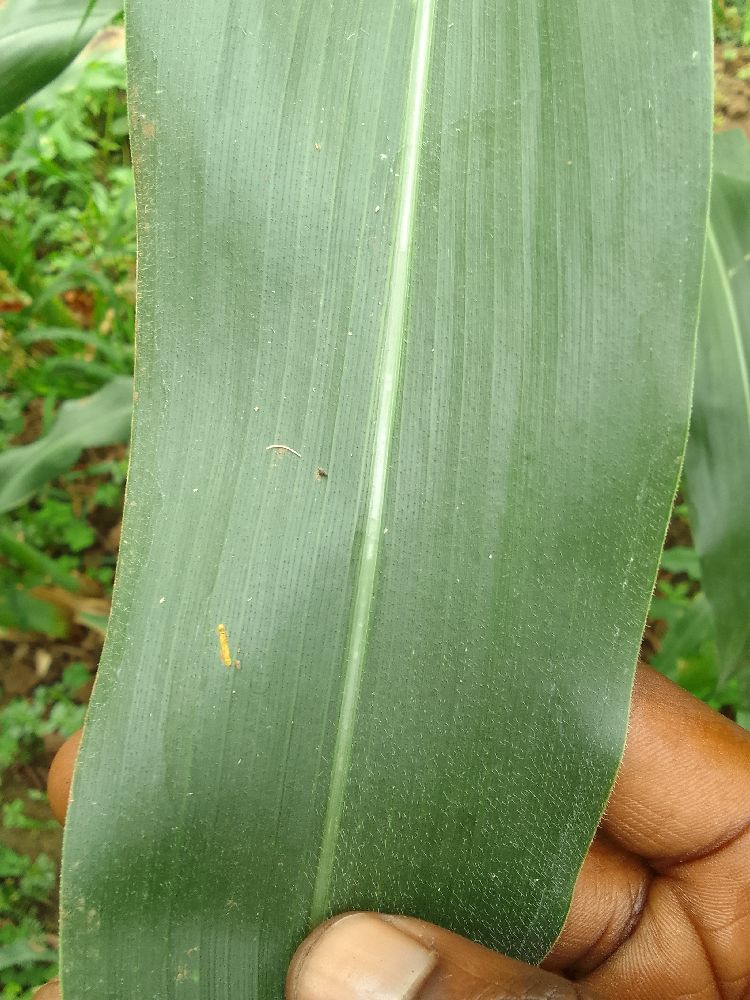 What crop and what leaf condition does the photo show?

maize, healthy
